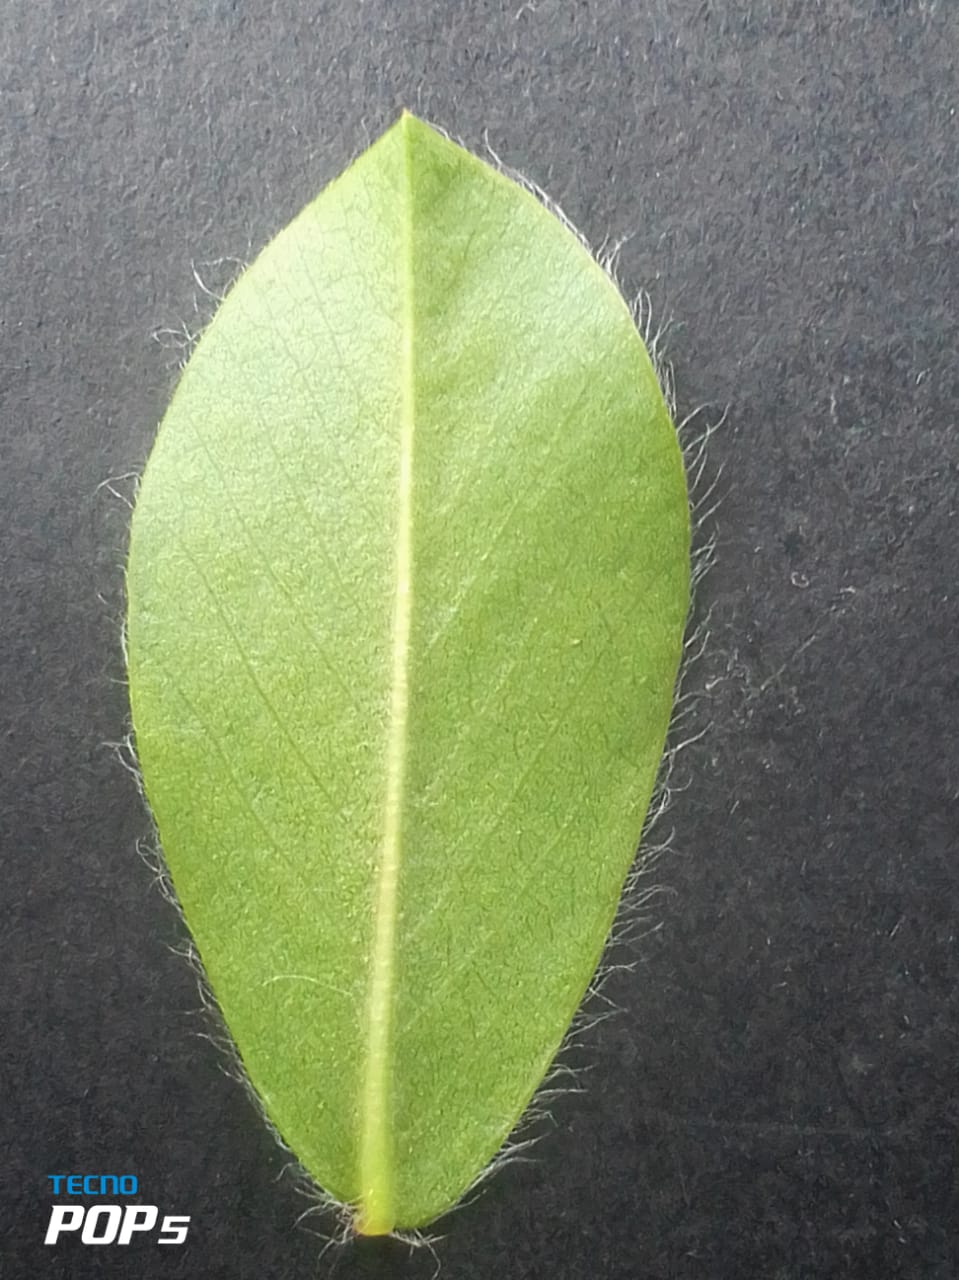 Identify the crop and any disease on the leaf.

peanut, healthy leaves
